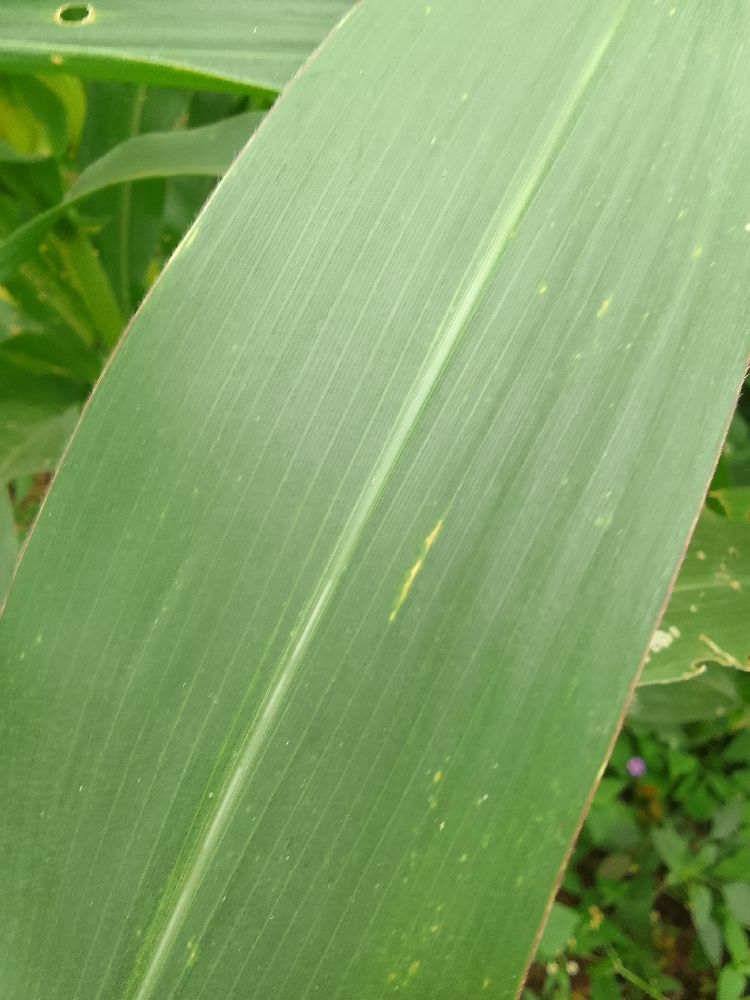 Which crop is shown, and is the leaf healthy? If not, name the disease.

maize, healthy
